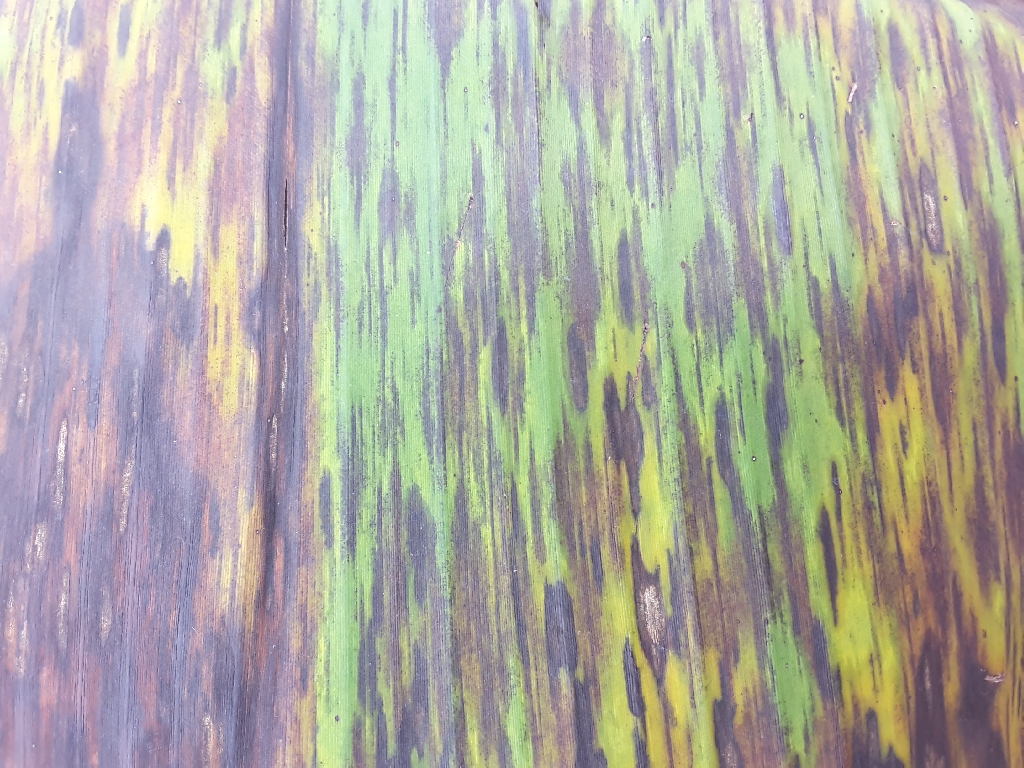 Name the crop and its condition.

banana, black sigatoka
